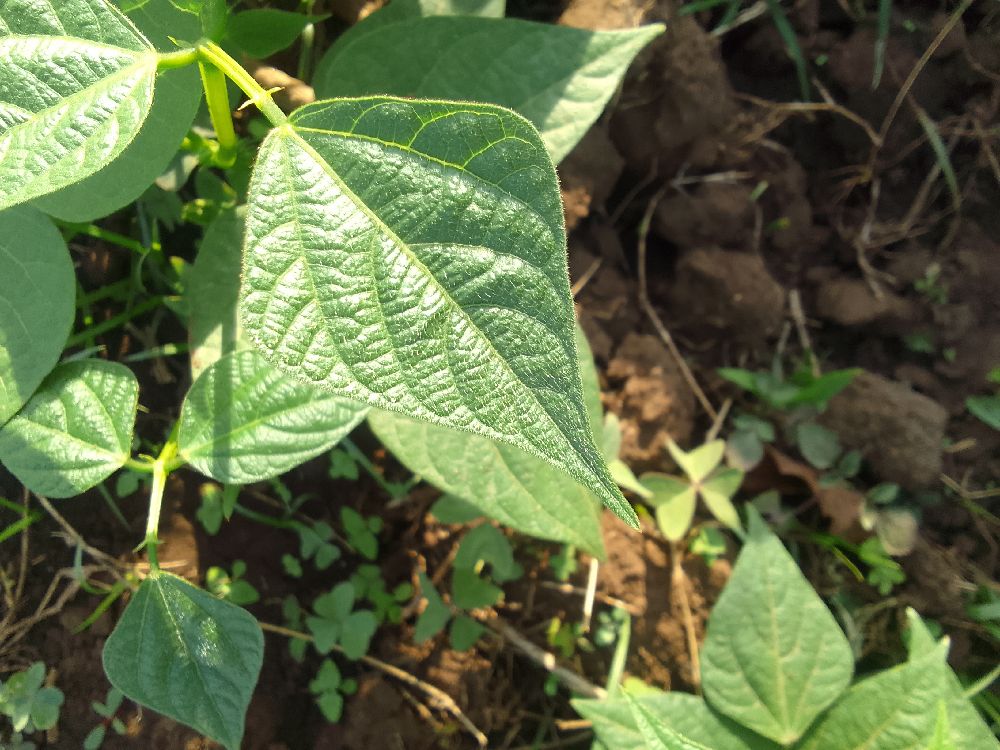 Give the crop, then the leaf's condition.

common bean, healthy
